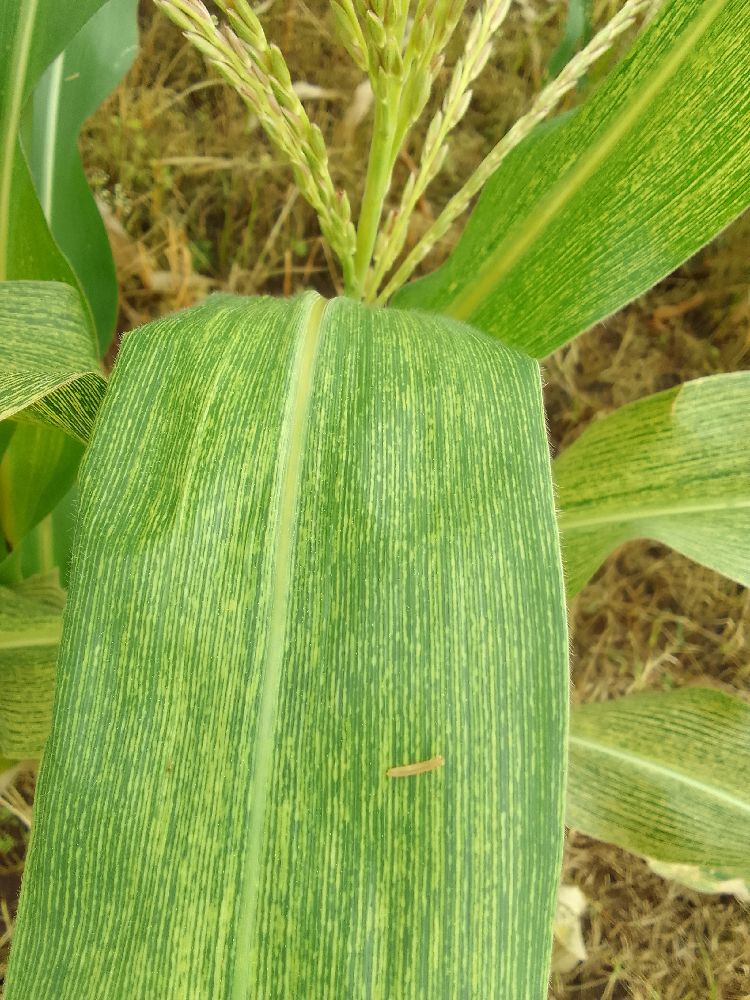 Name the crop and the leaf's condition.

maize, maize streak virus
